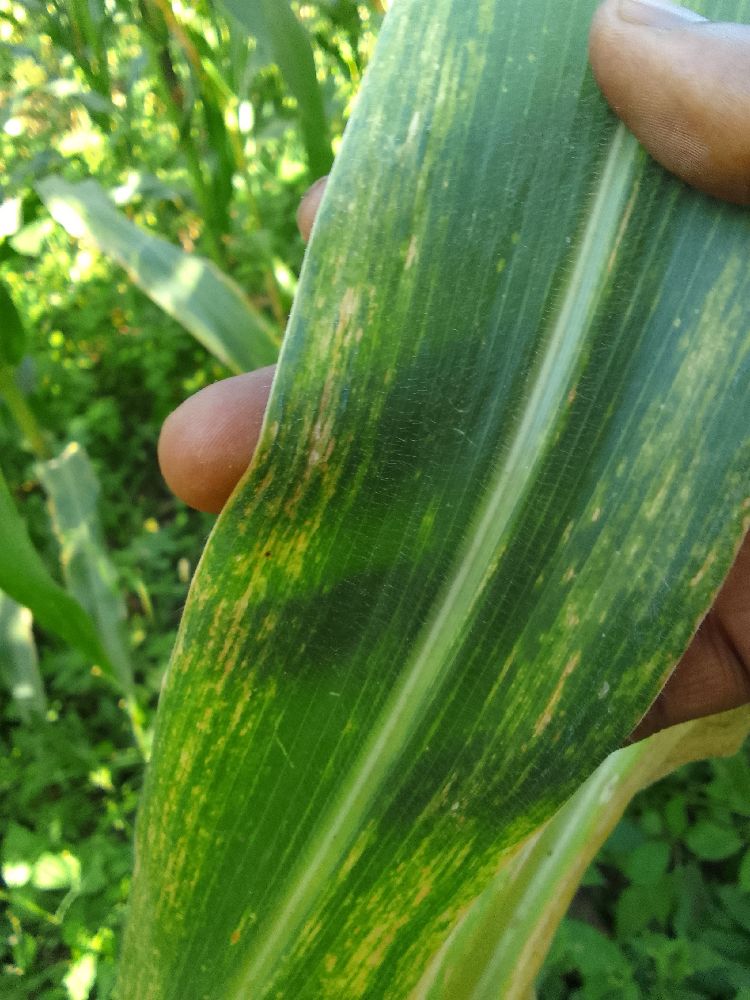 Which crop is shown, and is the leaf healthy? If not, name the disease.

maize, maize lethal necrosis
